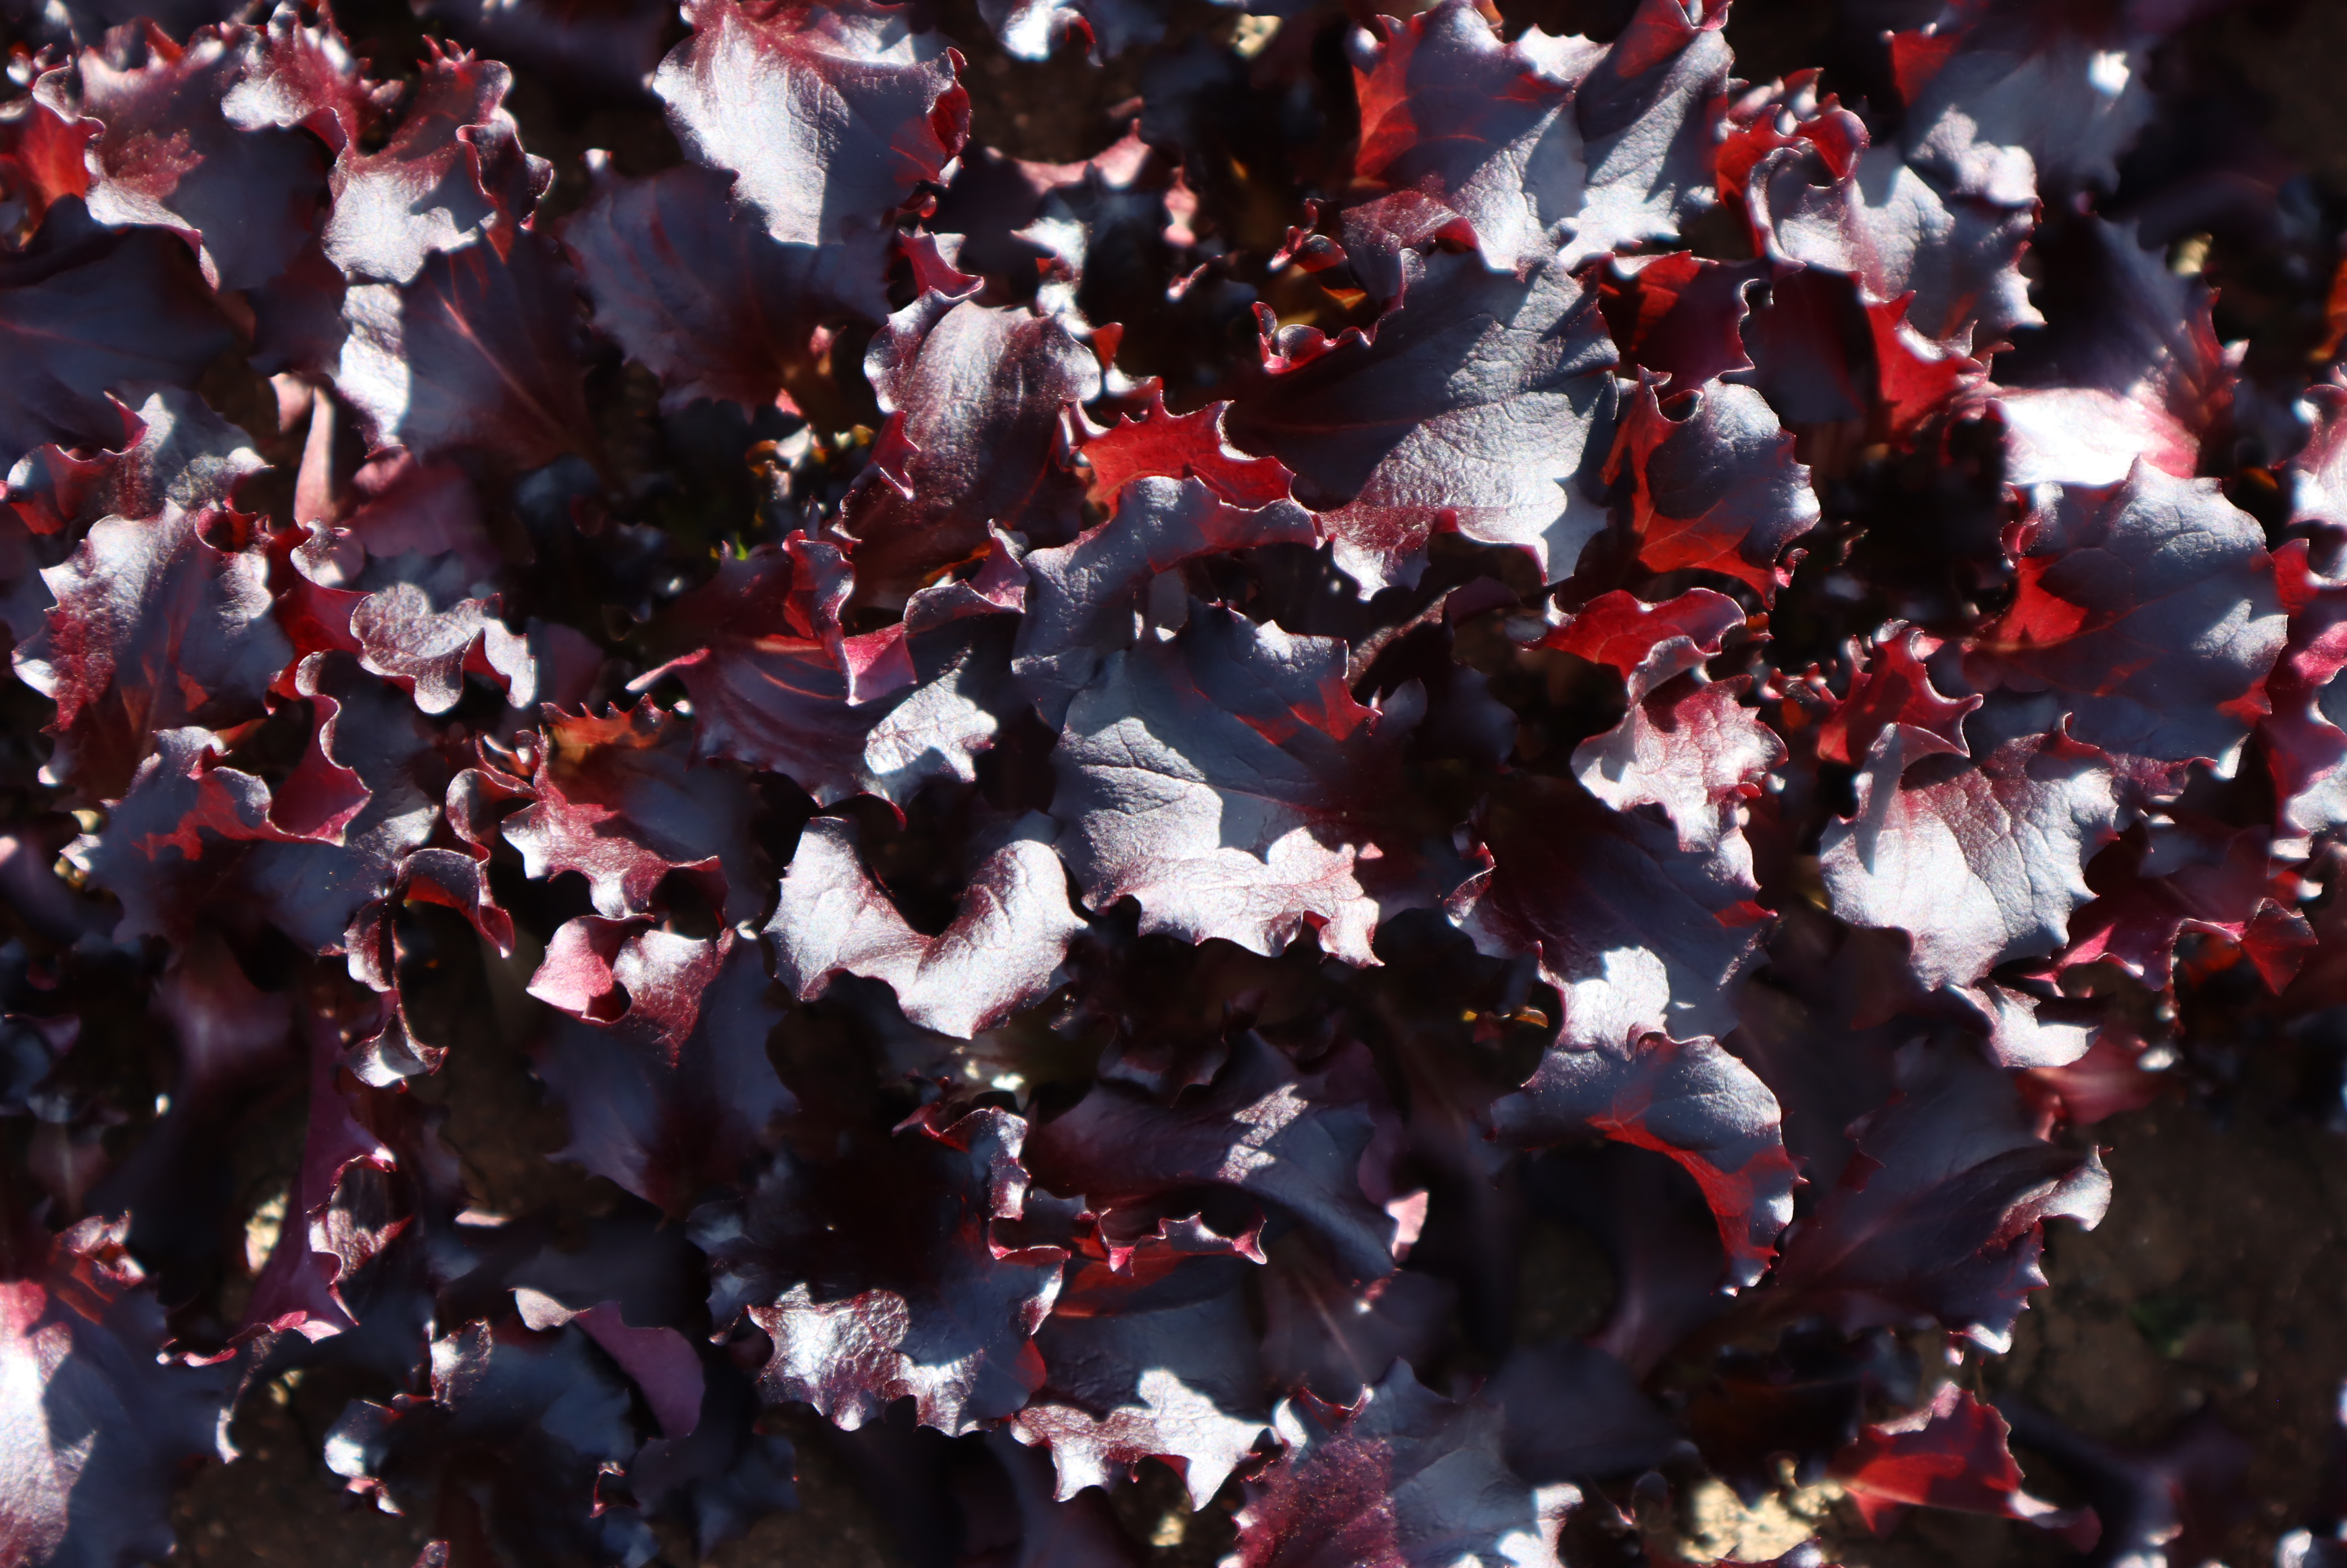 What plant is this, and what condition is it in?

lettuce, healthy
